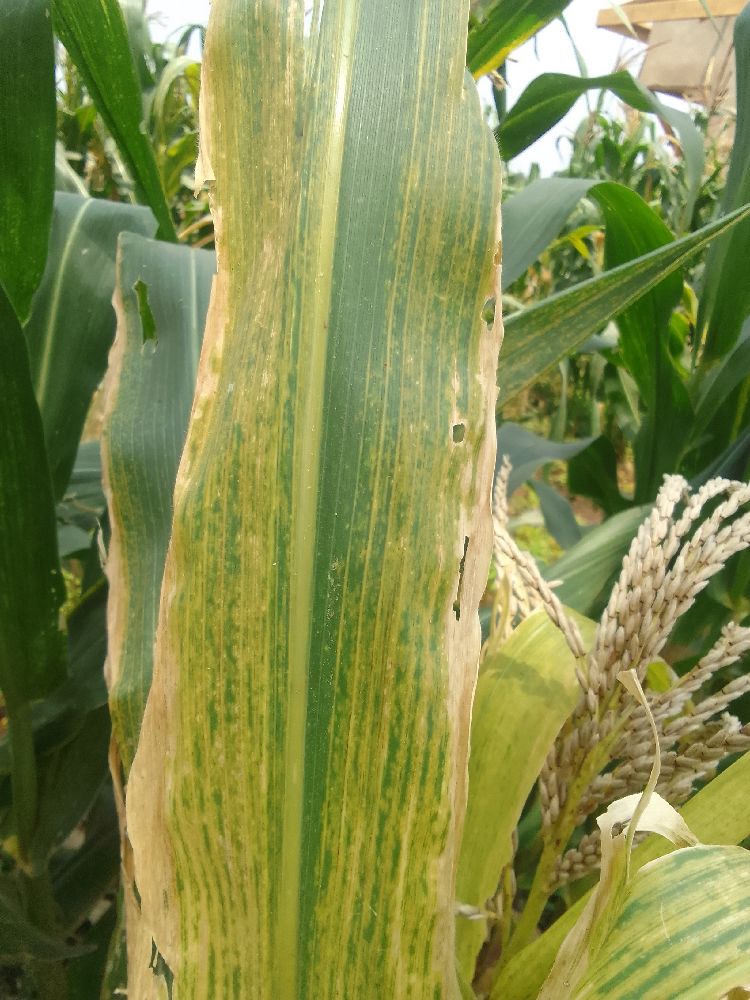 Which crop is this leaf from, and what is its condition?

maize, maize lethal necrosis
